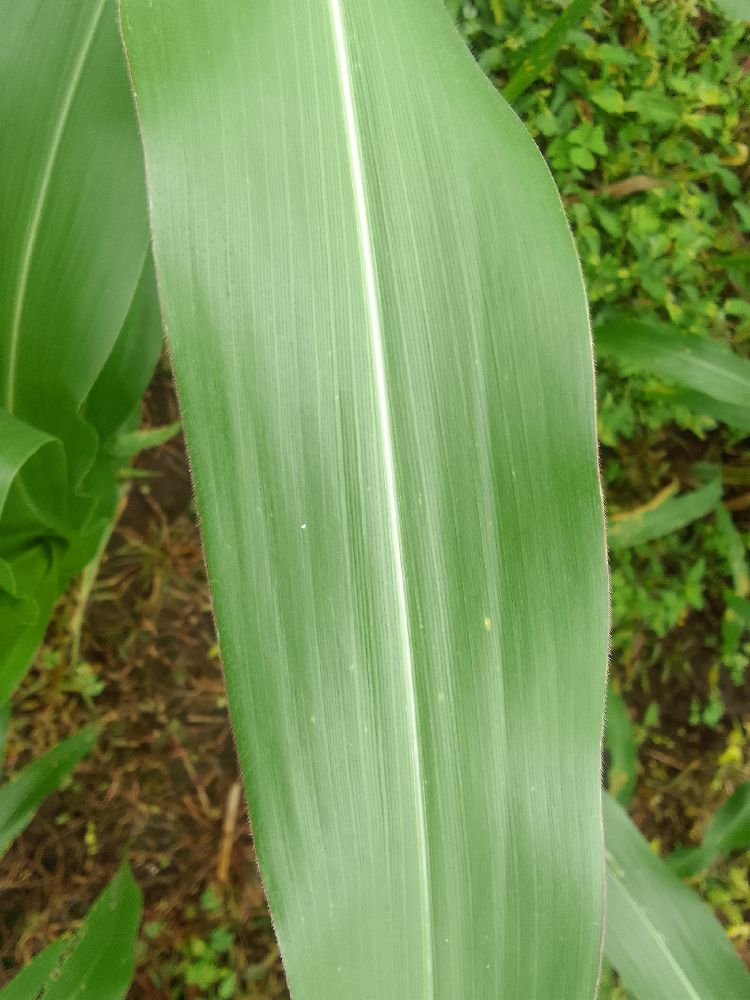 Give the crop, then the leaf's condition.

maize, healthy
